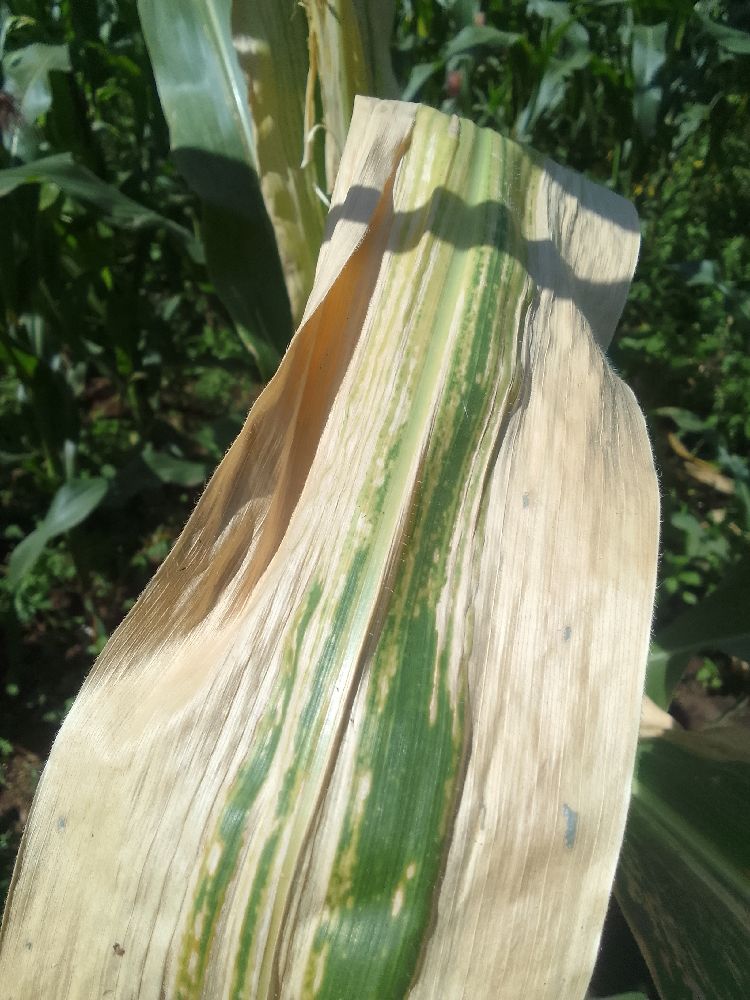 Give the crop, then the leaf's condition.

maize, maize lethal necrosis
